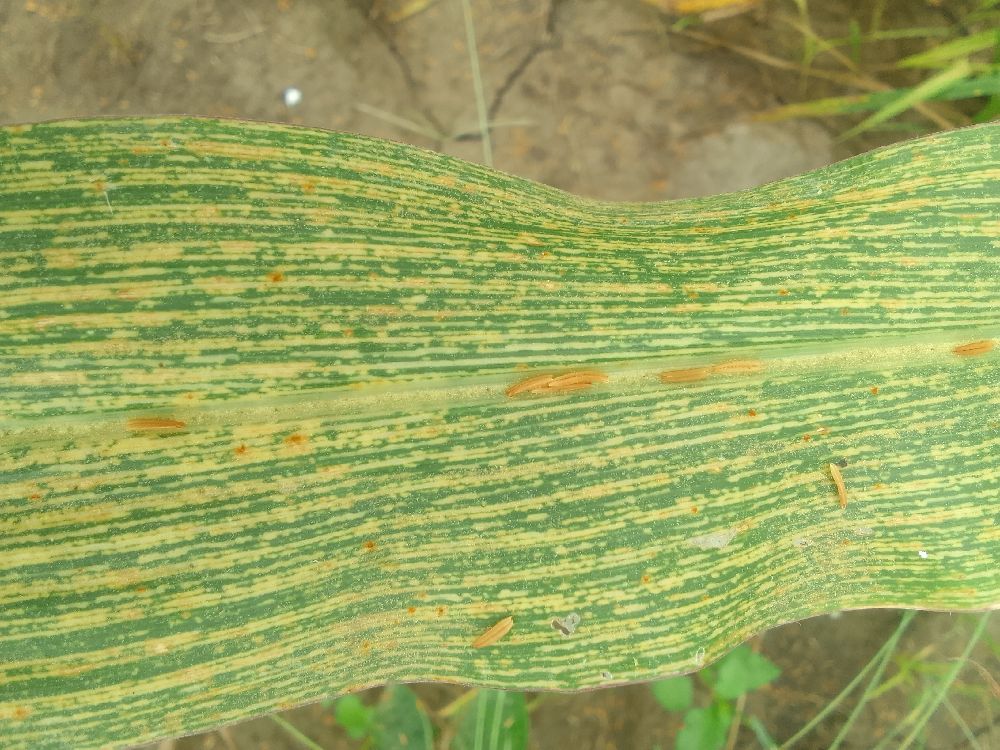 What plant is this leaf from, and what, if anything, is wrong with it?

maize, maize streak virus
